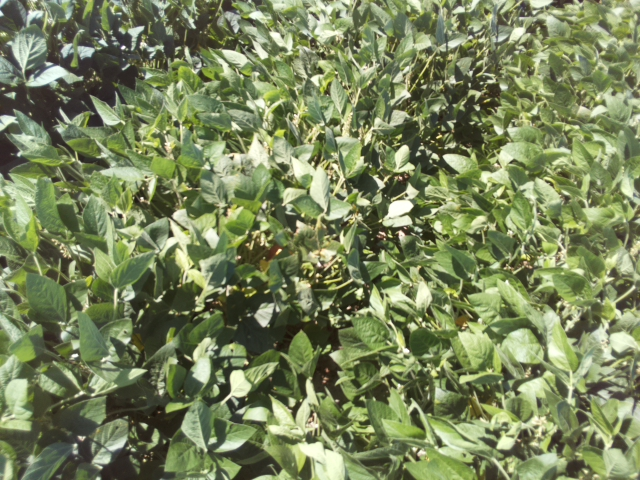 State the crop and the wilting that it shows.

soybean, slight leaflet or petiole turgor loss in upper canopy
